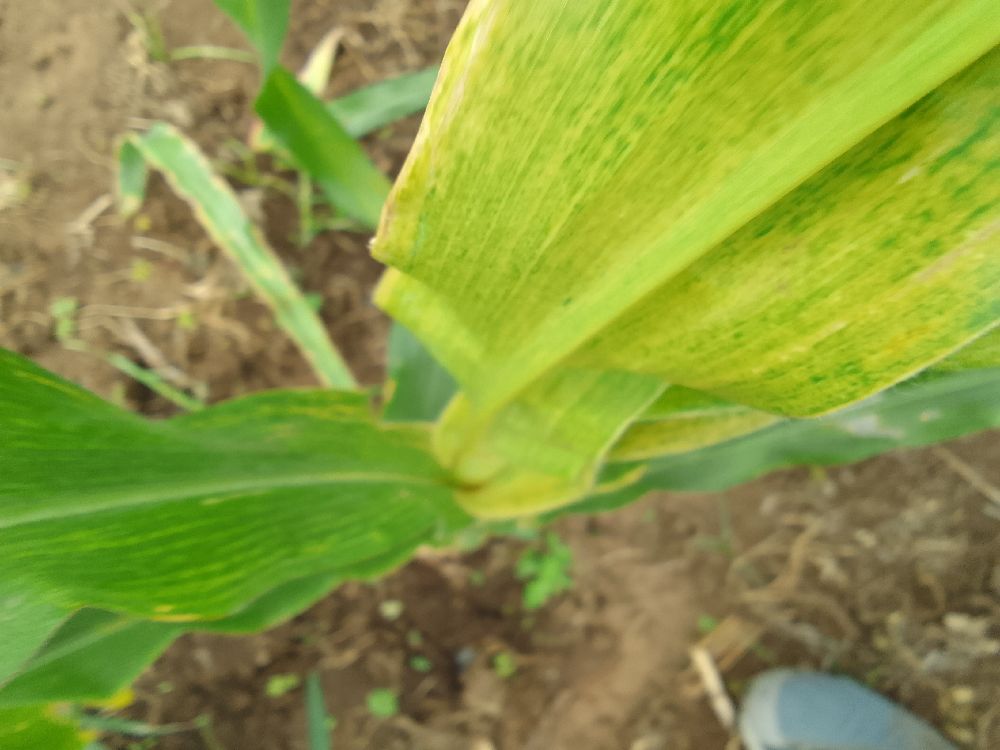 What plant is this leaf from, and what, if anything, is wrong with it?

maize, maize lethal necrosis
